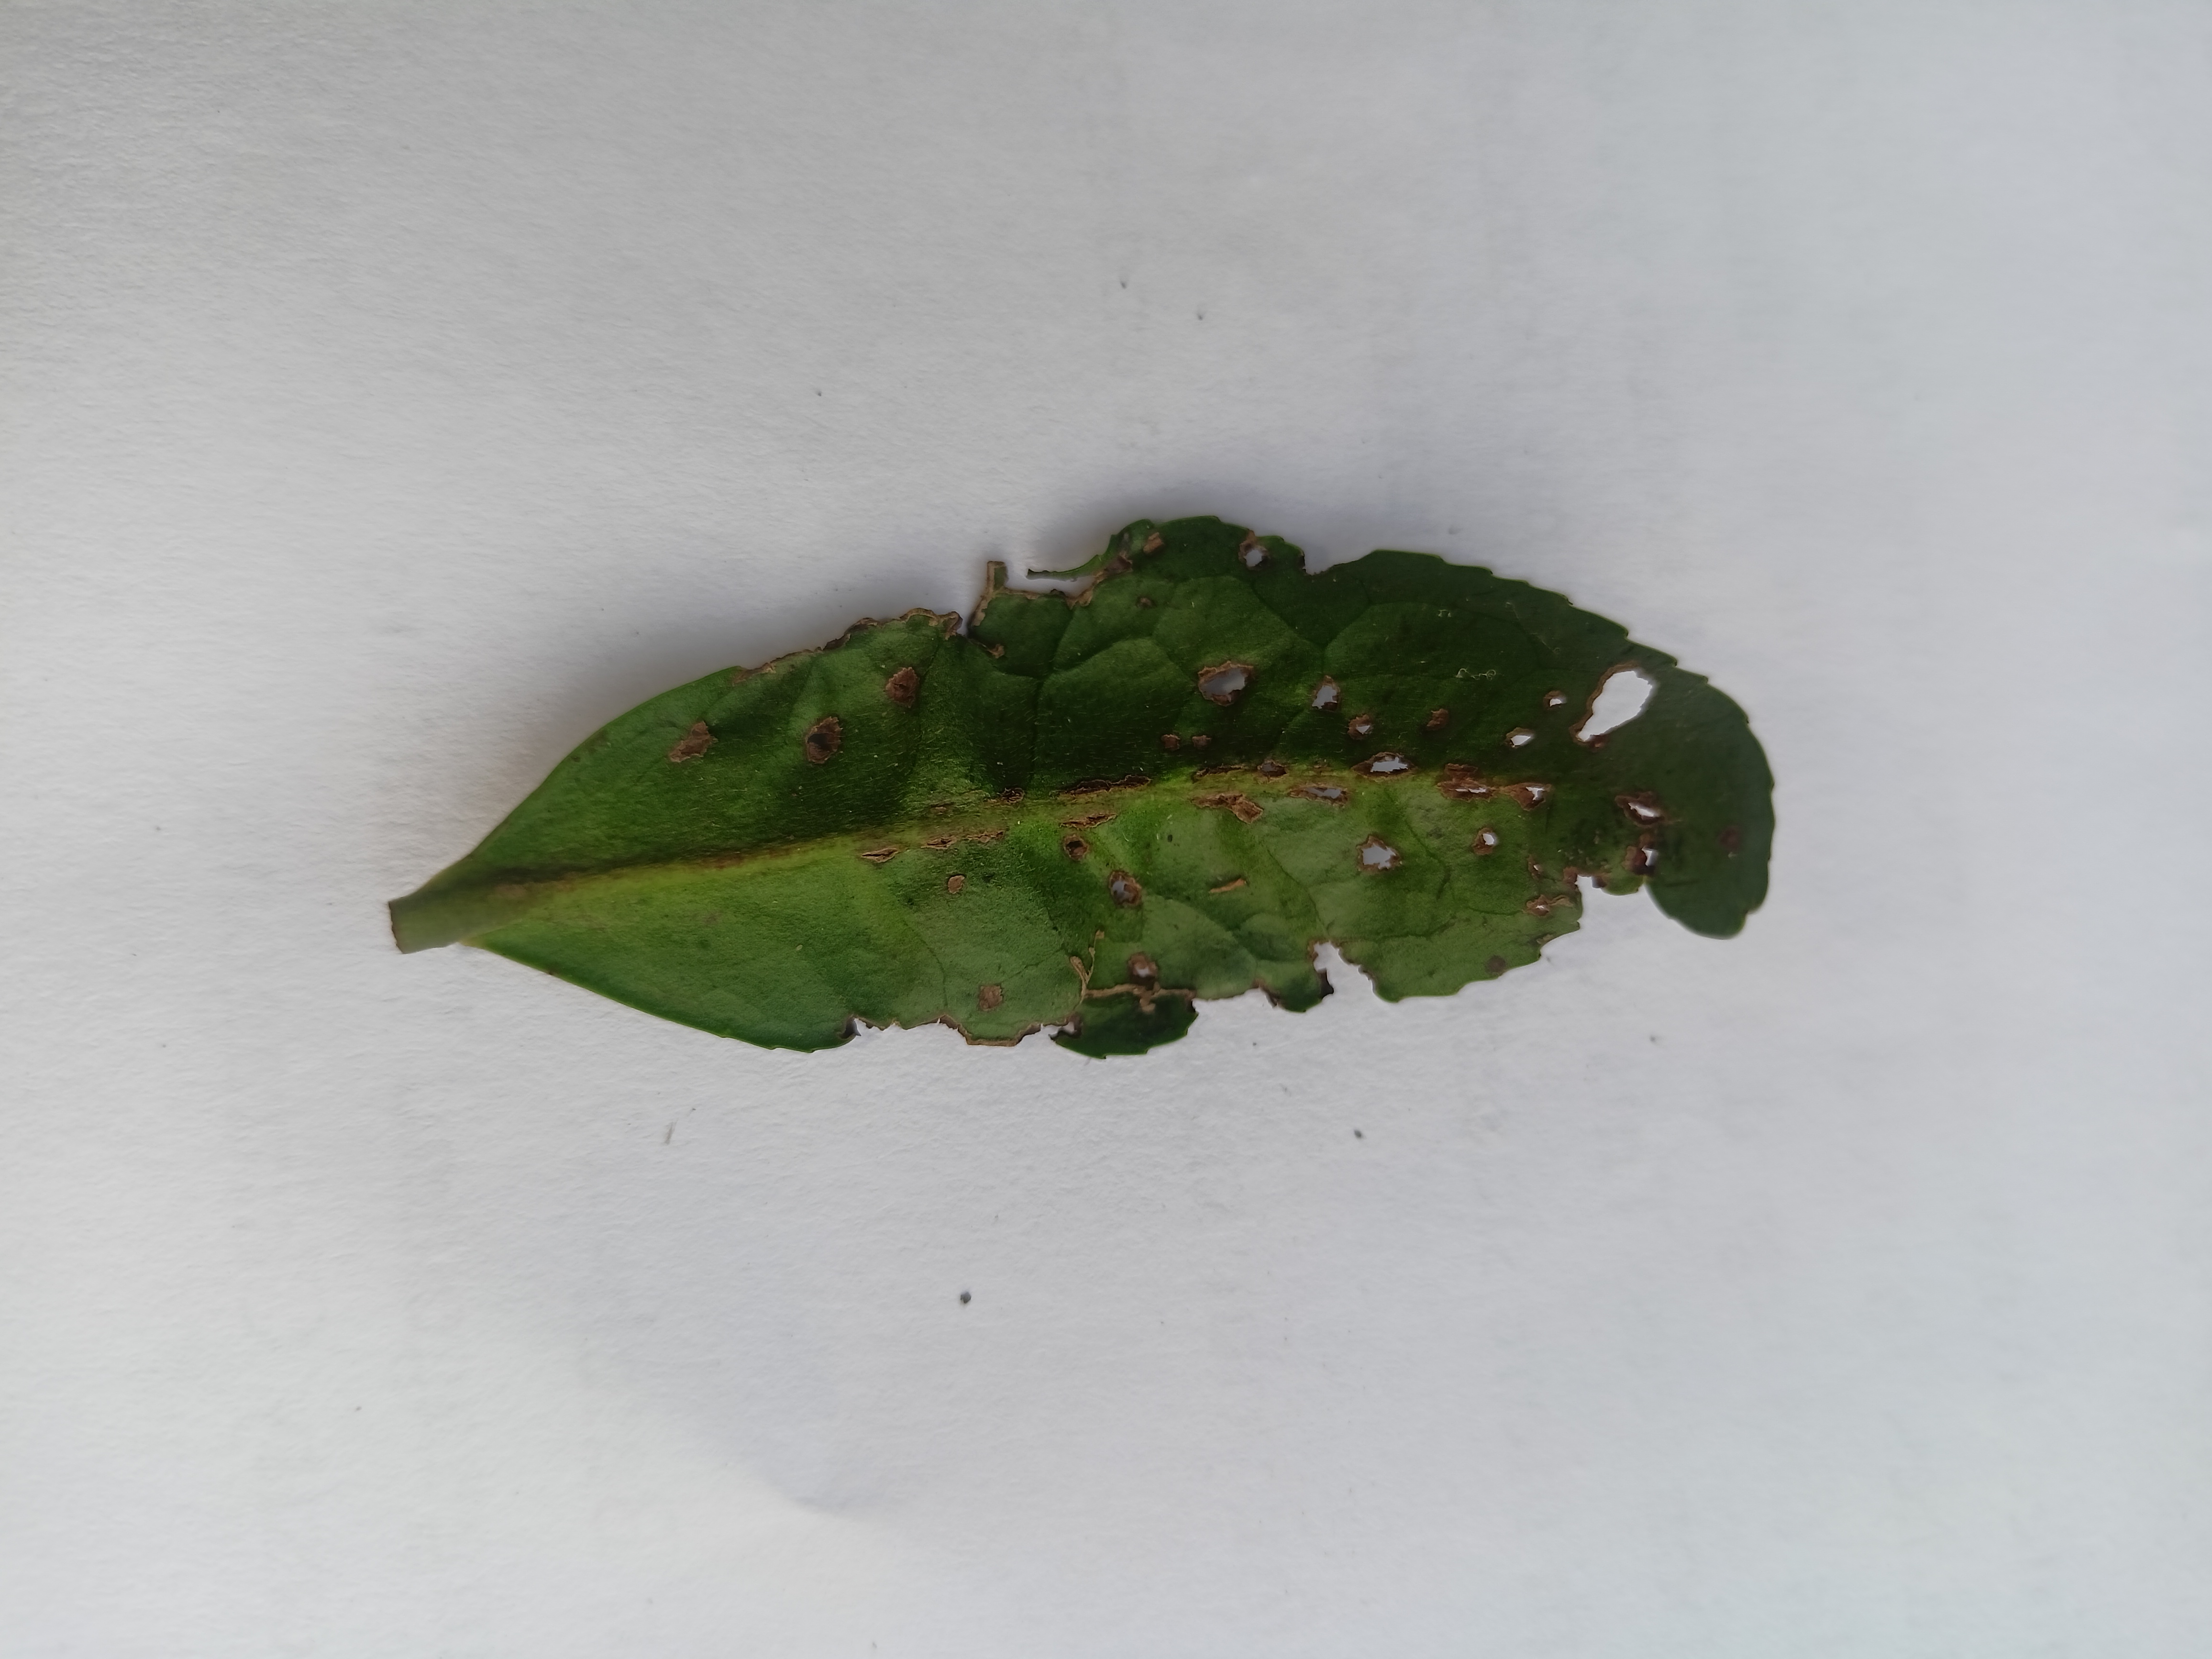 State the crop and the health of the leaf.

tea, helopeltis
